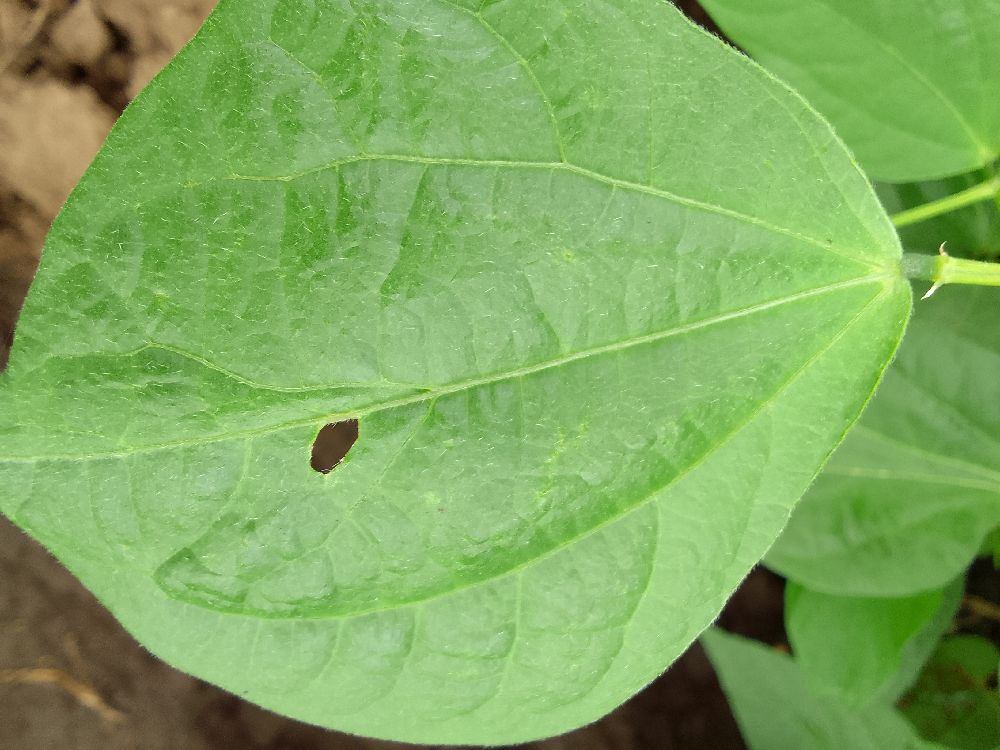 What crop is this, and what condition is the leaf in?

common bean, healthy
